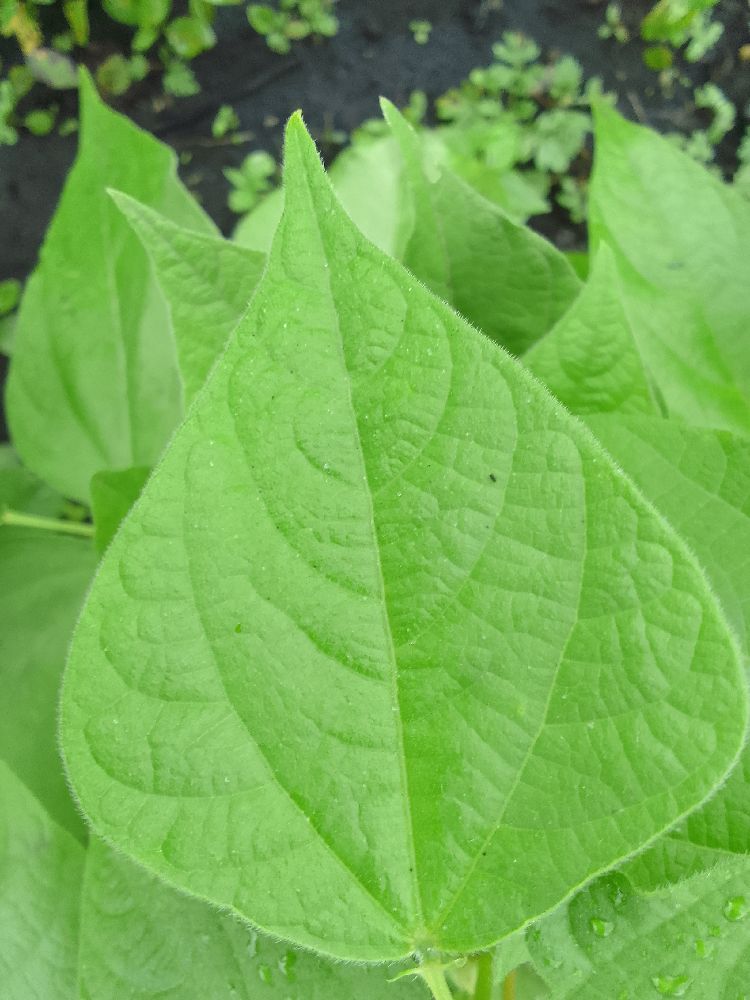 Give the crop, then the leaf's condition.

common bean, healthy
